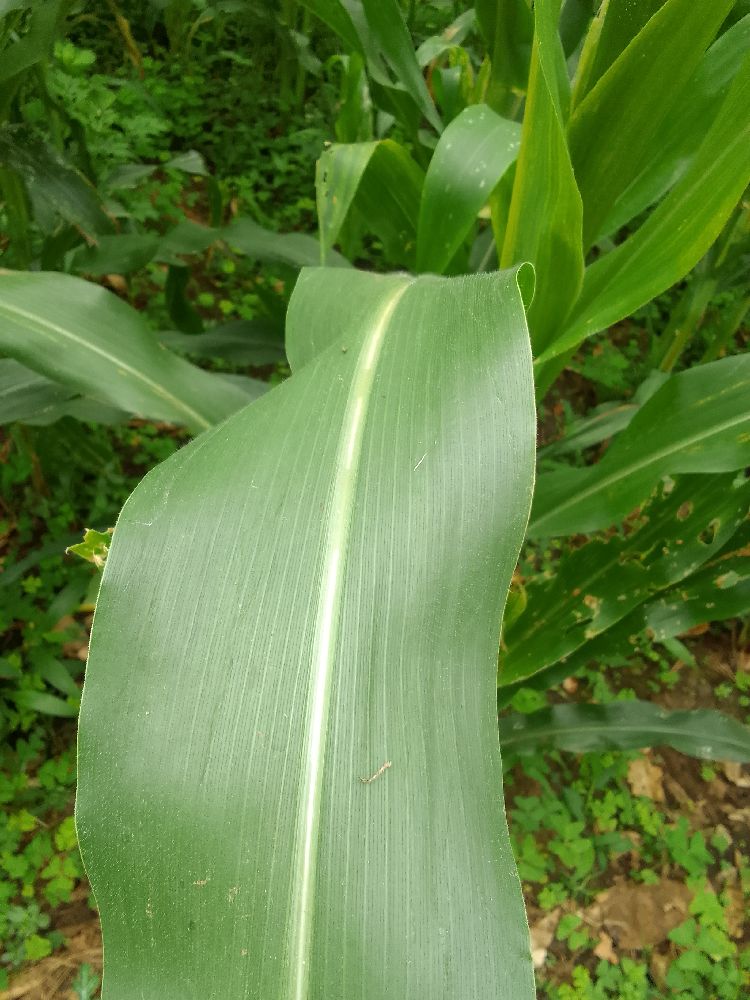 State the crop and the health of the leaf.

maize, healthy
